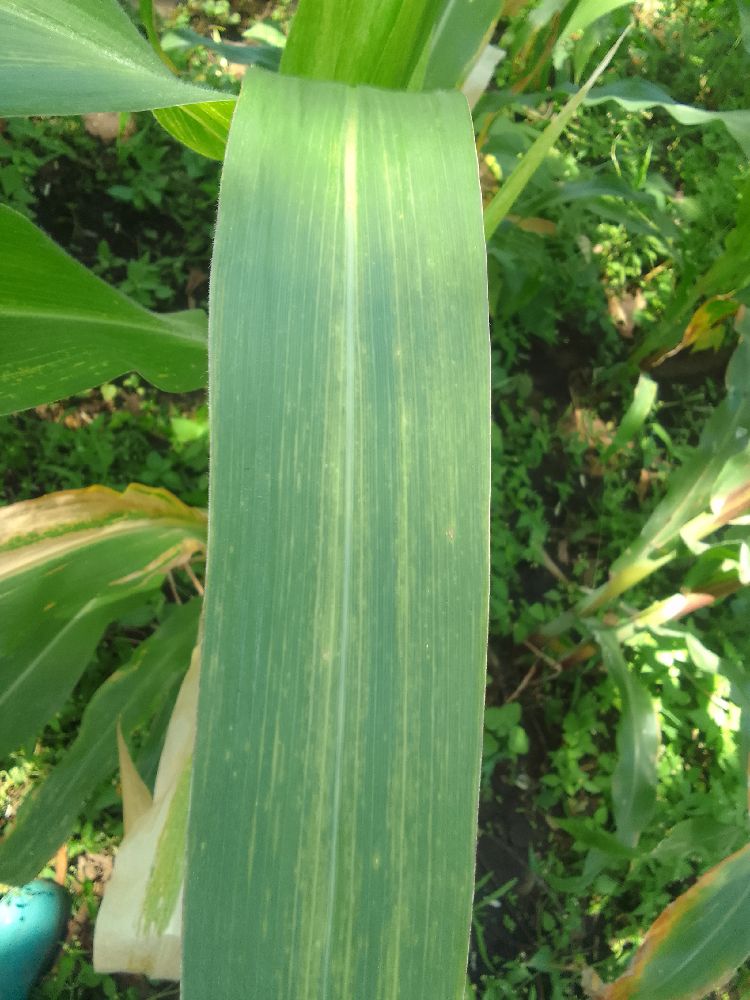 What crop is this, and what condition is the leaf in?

maize, maize lethal necrosis
